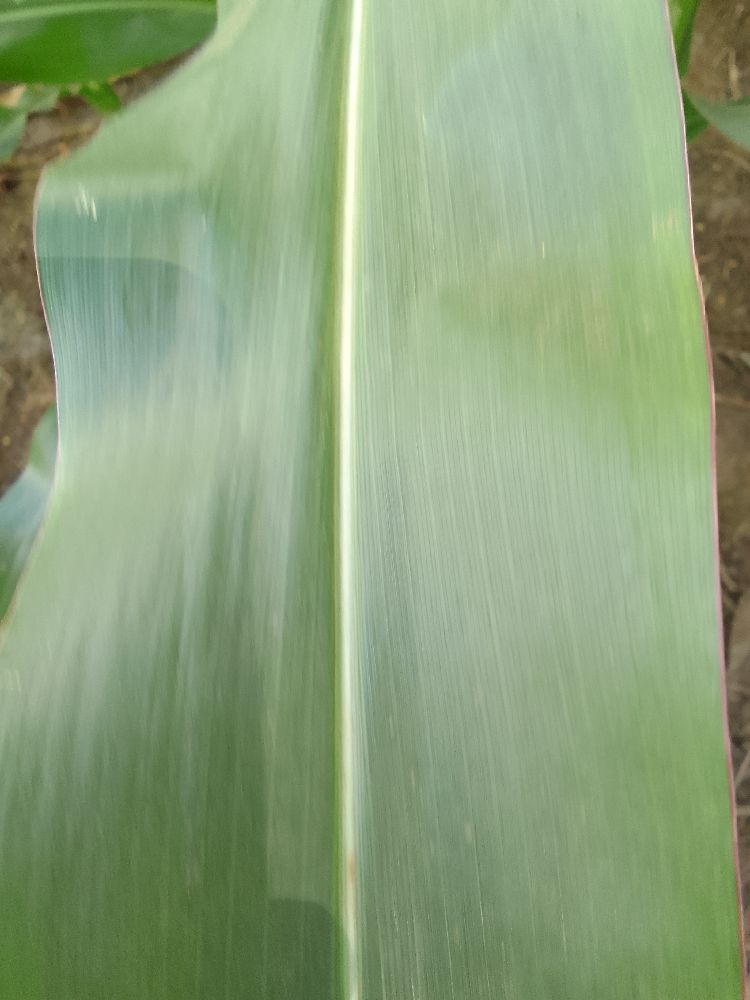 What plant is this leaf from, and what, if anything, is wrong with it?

maize, healthy
